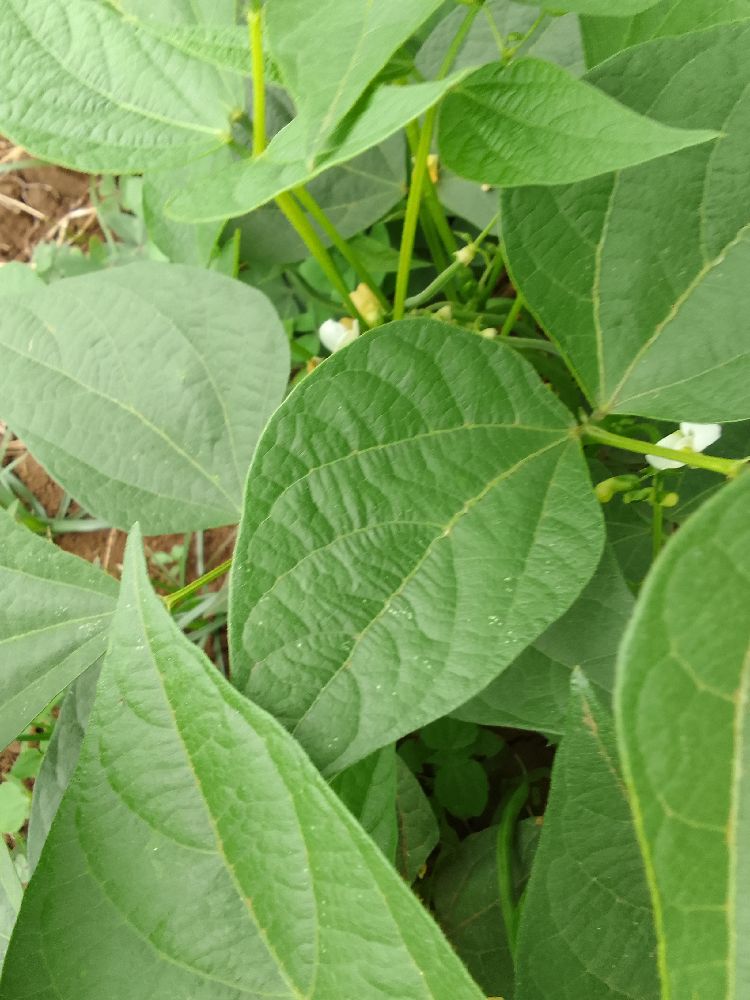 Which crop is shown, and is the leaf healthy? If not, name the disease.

common bean, healthy
